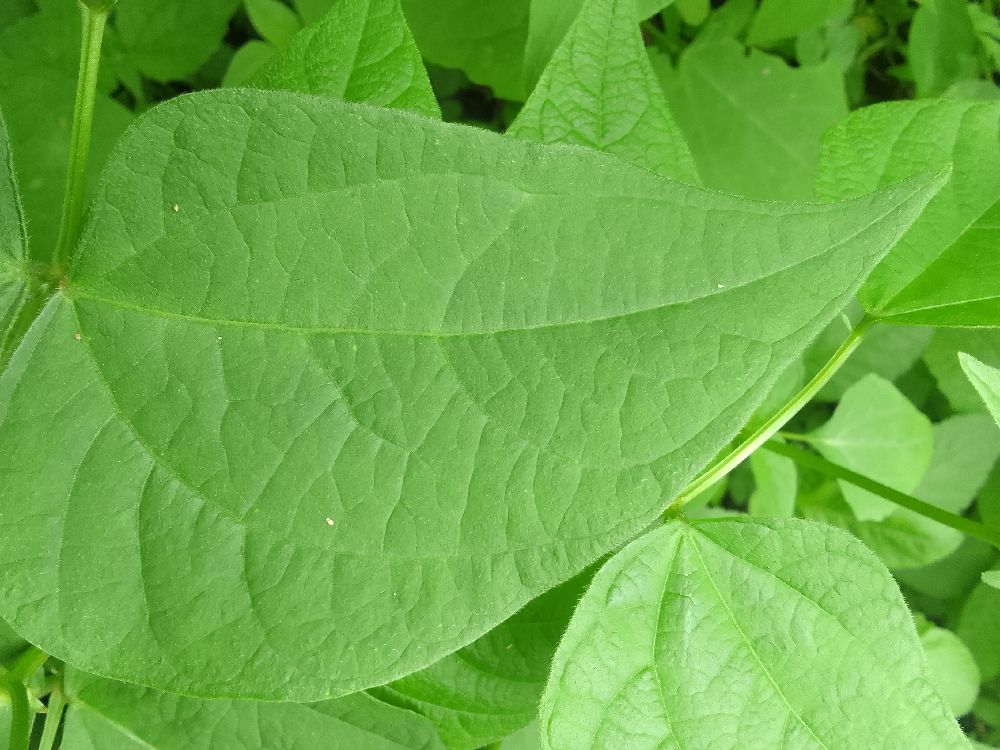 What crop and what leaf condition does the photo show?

common bean, healthy
